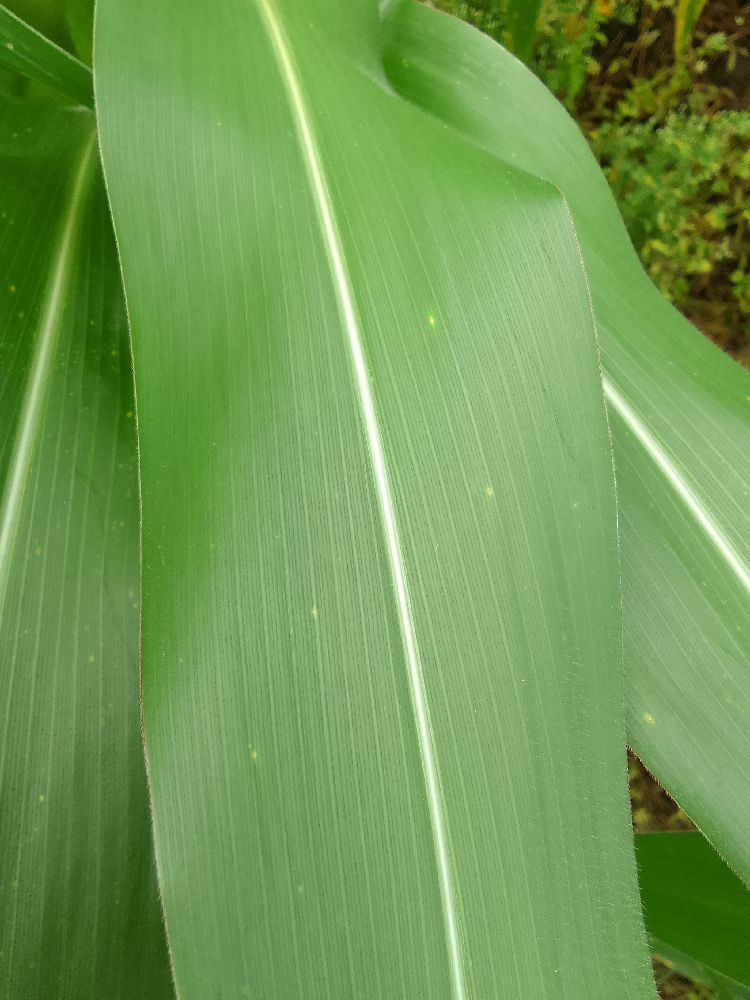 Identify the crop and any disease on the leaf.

maize, healthy
